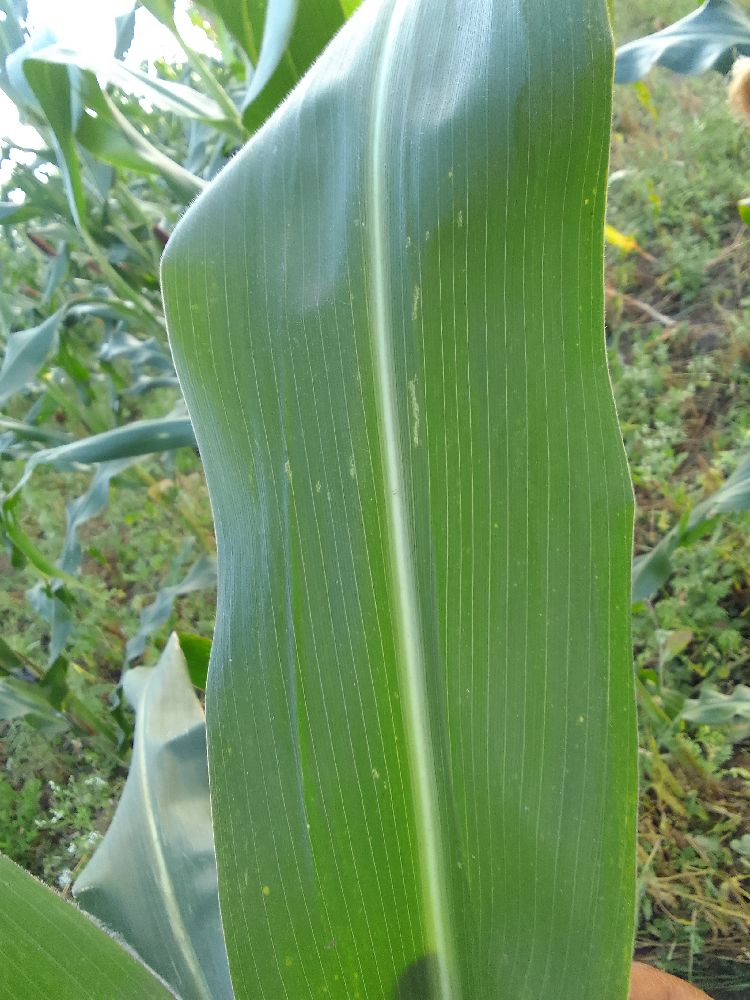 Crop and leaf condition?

maize, healthy
